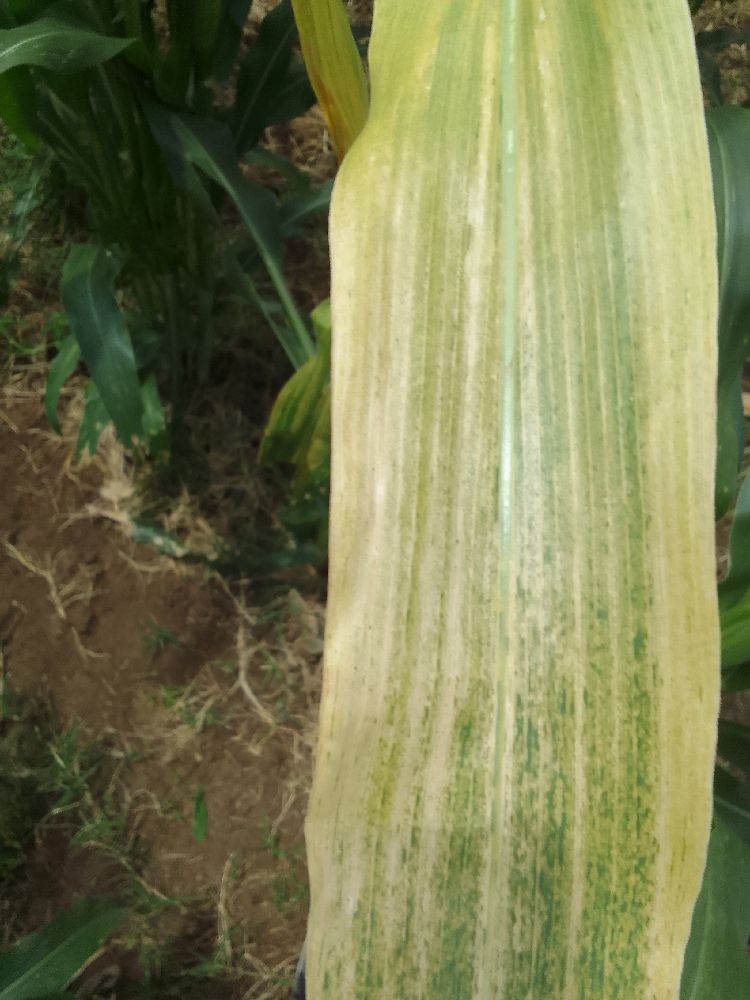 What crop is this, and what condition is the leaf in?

maize, maize lethal necrosis
